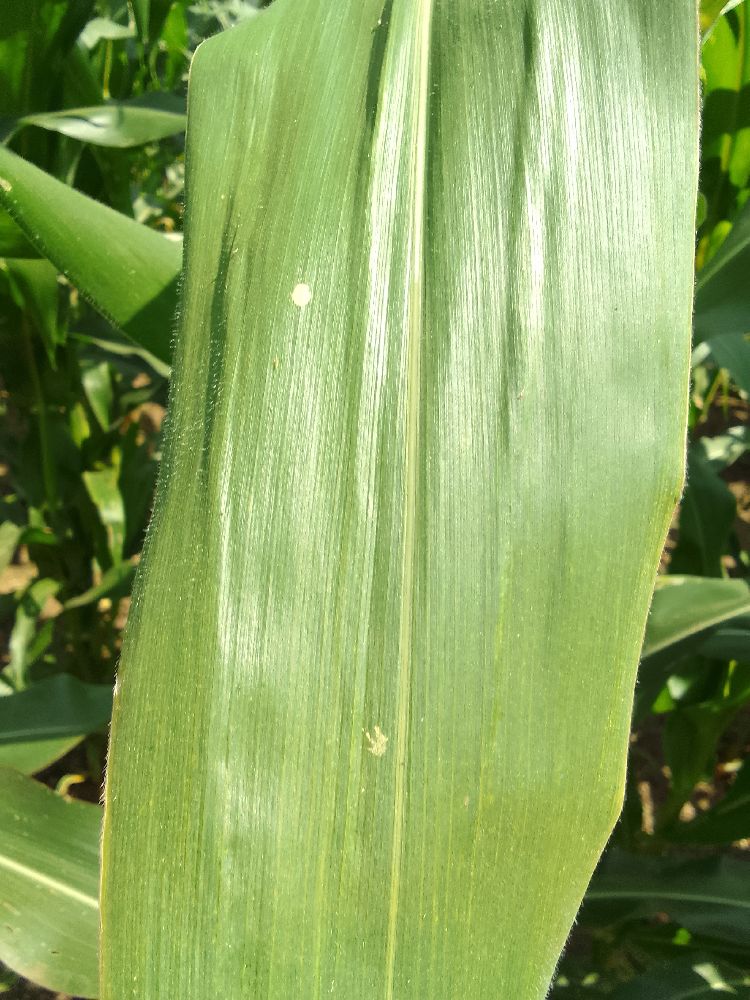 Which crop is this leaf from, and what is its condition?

maize, healthy
